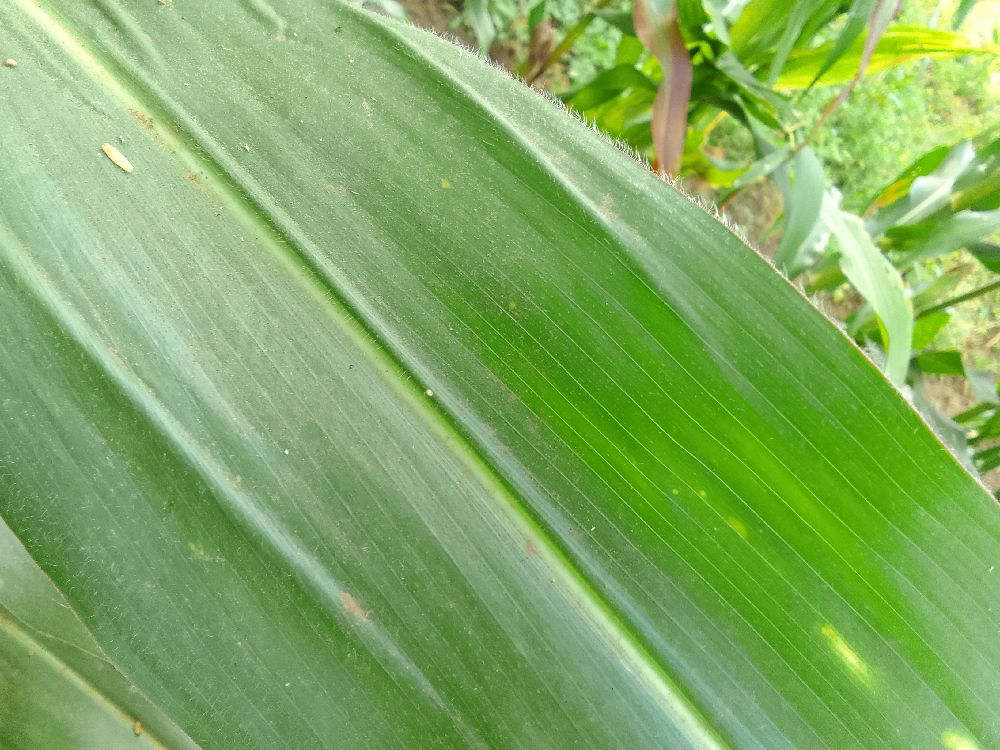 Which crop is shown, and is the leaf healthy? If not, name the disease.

maize, healthy
